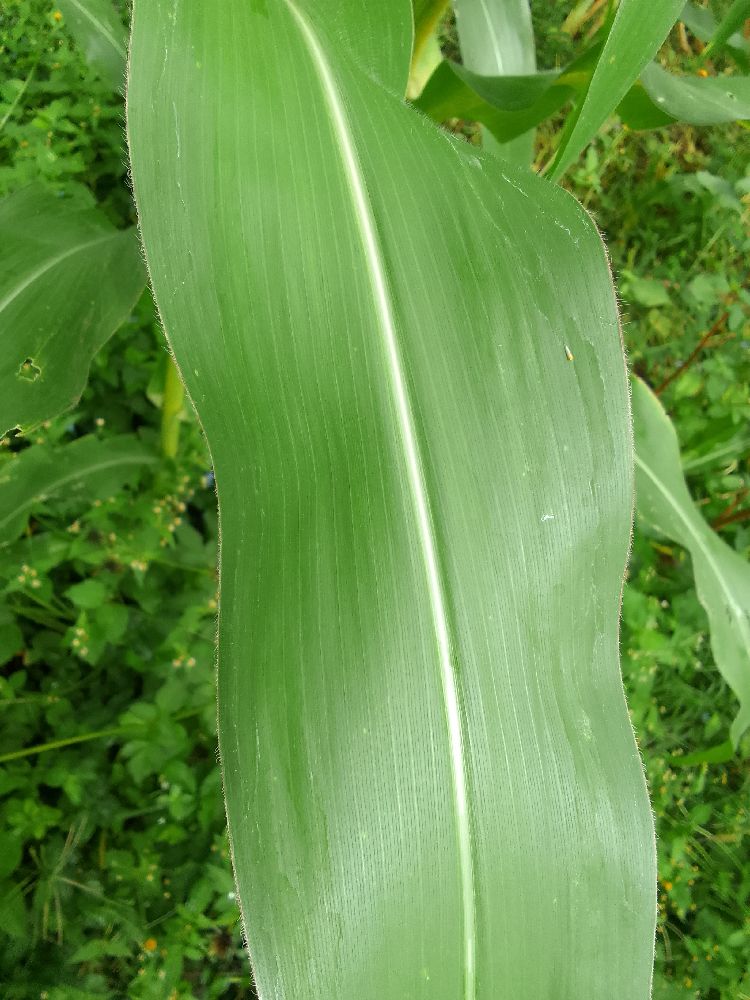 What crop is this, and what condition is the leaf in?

maize, healthy
